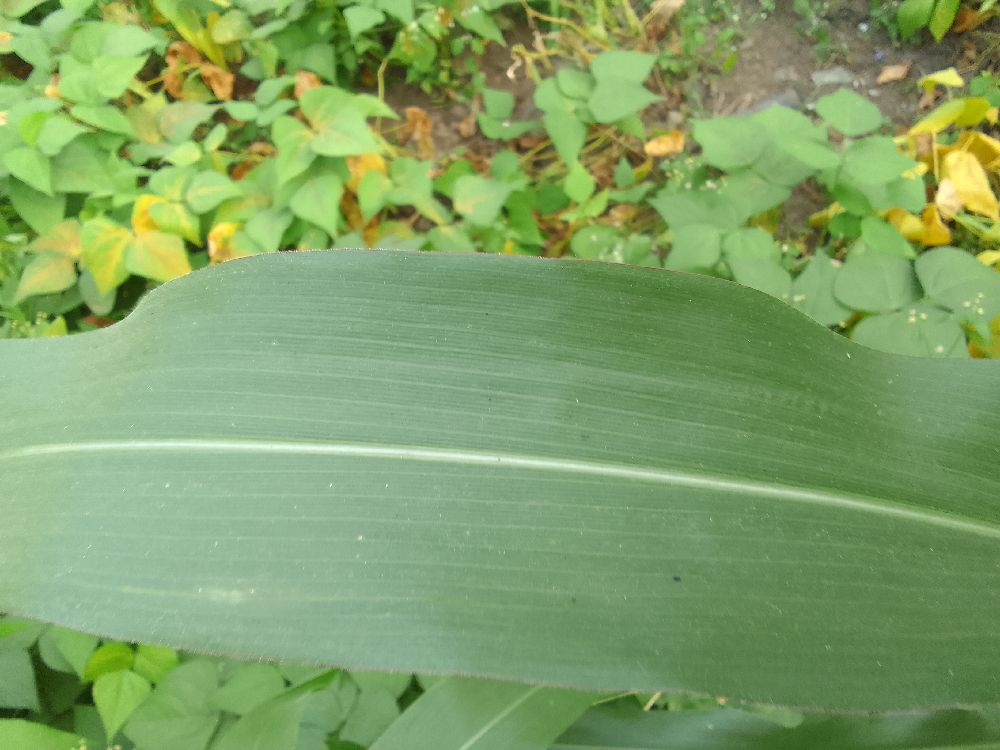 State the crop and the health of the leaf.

maize, healthy
